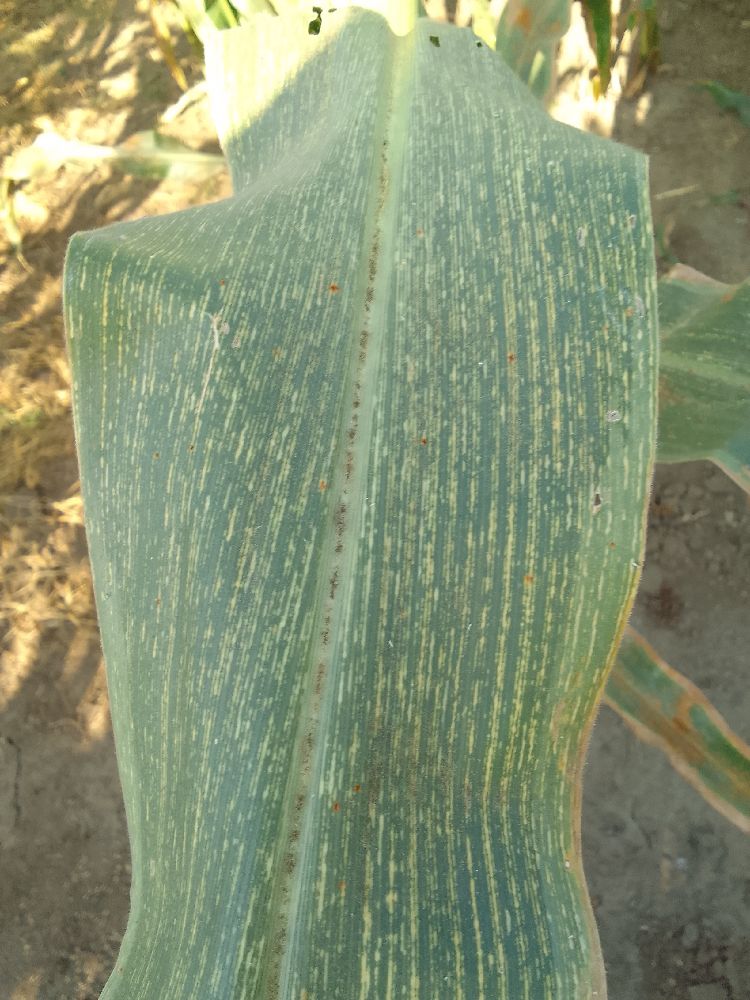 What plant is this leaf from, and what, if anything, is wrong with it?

maize, maize streak virus
